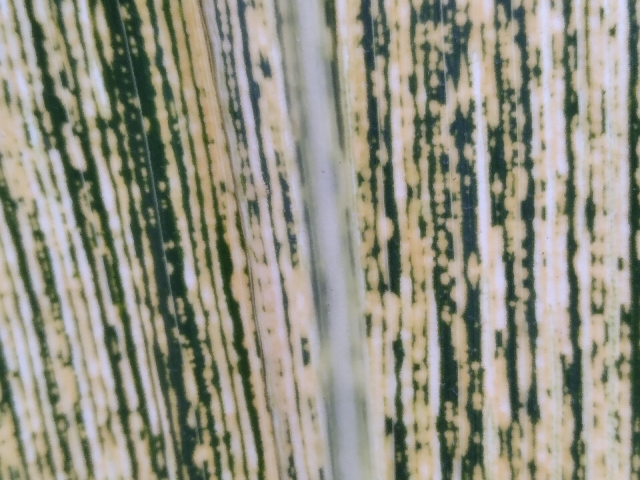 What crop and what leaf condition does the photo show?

maize, maize streak virus
